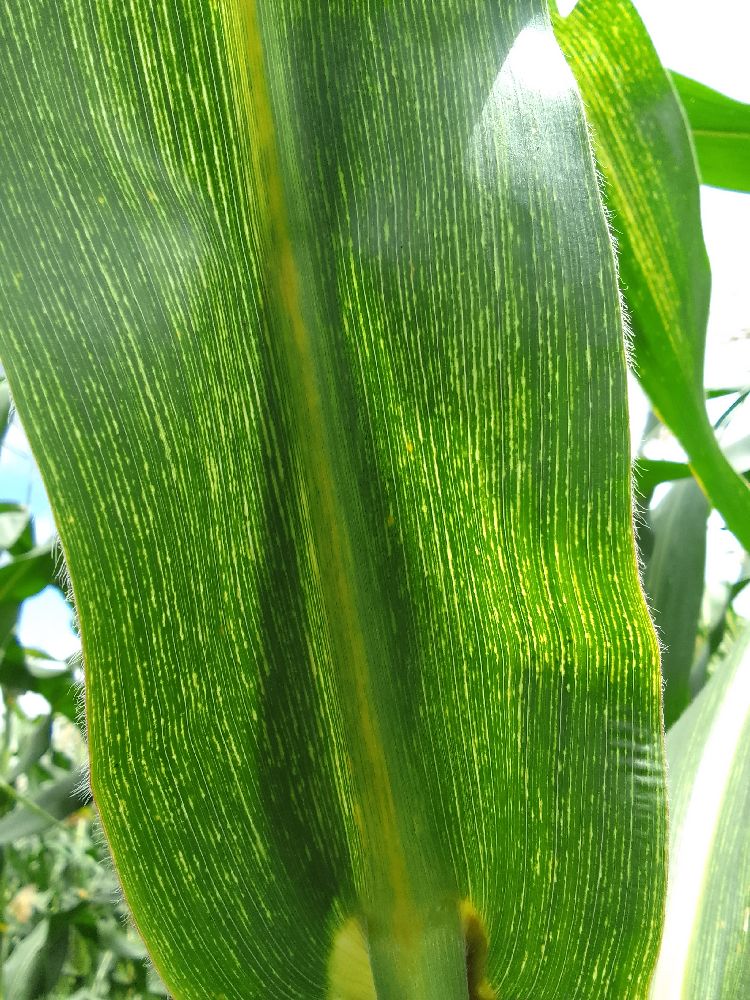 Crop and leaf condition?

maize, maize streak virus
